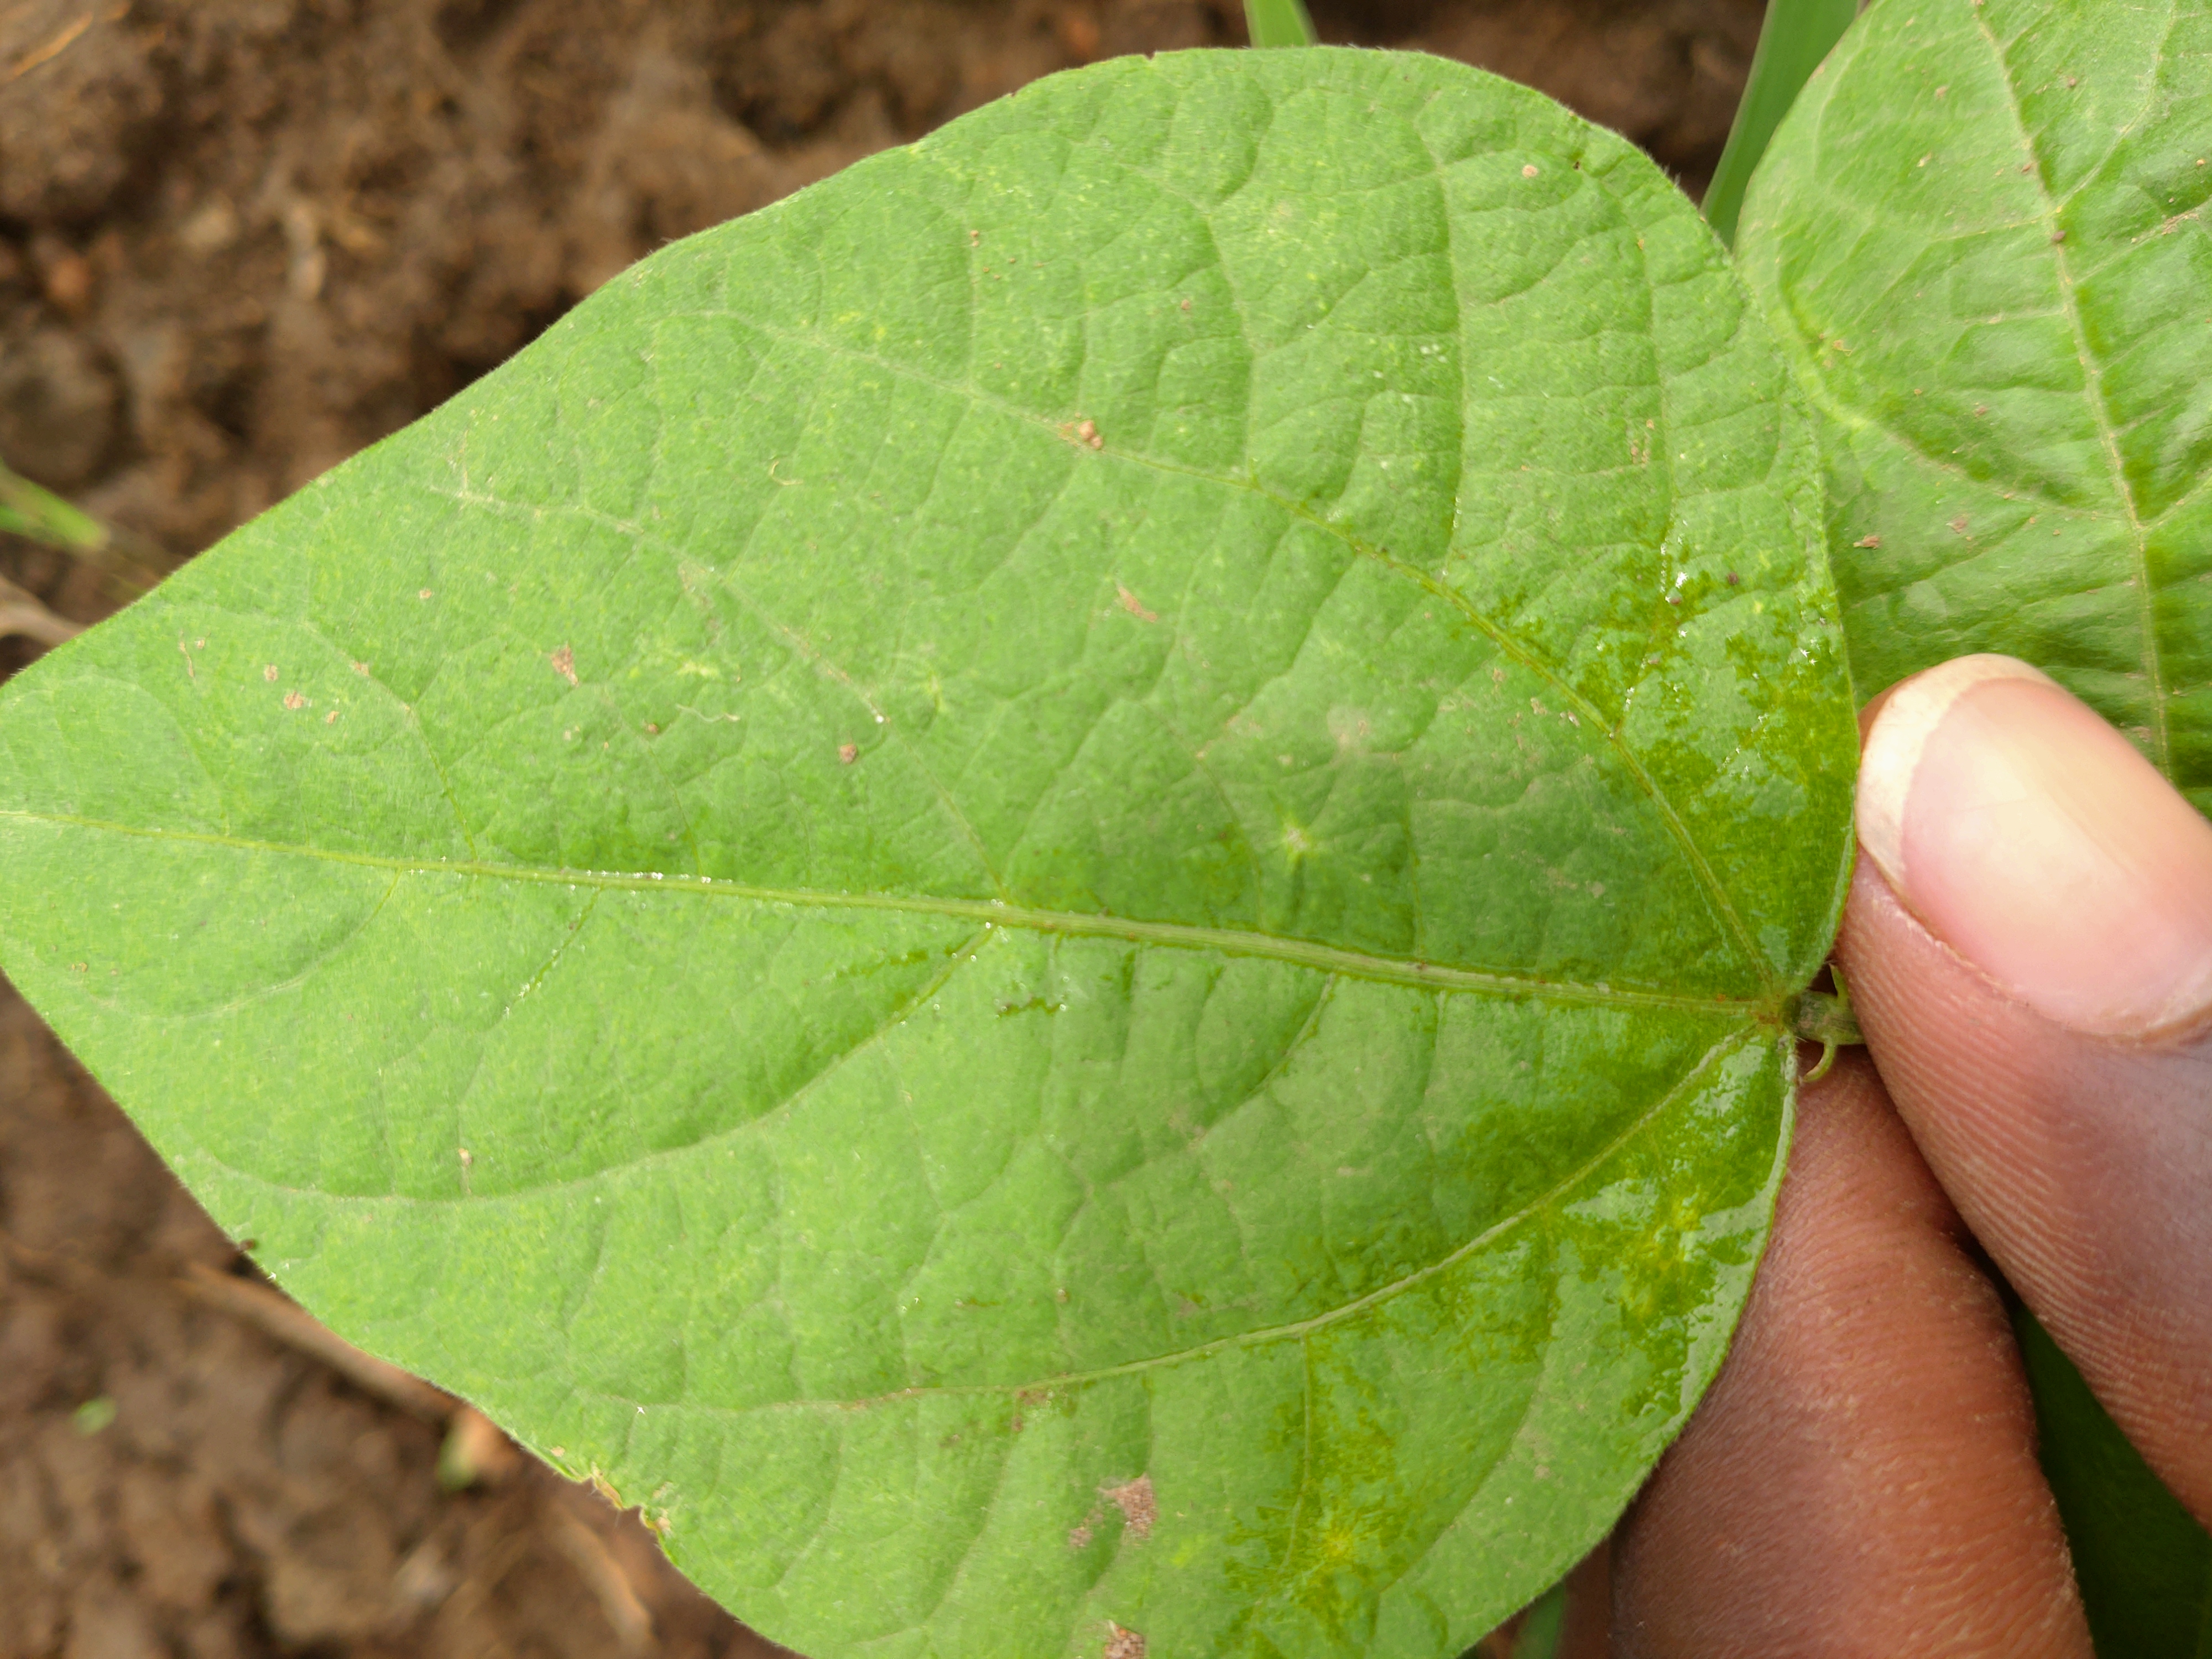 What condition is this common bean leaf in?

healthy
